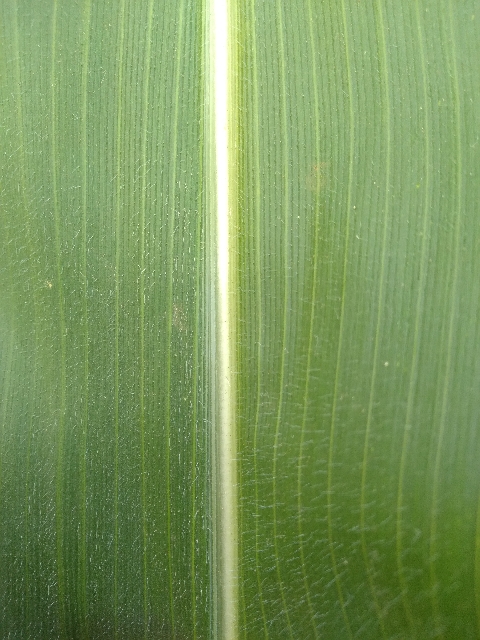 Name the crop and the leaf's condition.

maize, healthy
